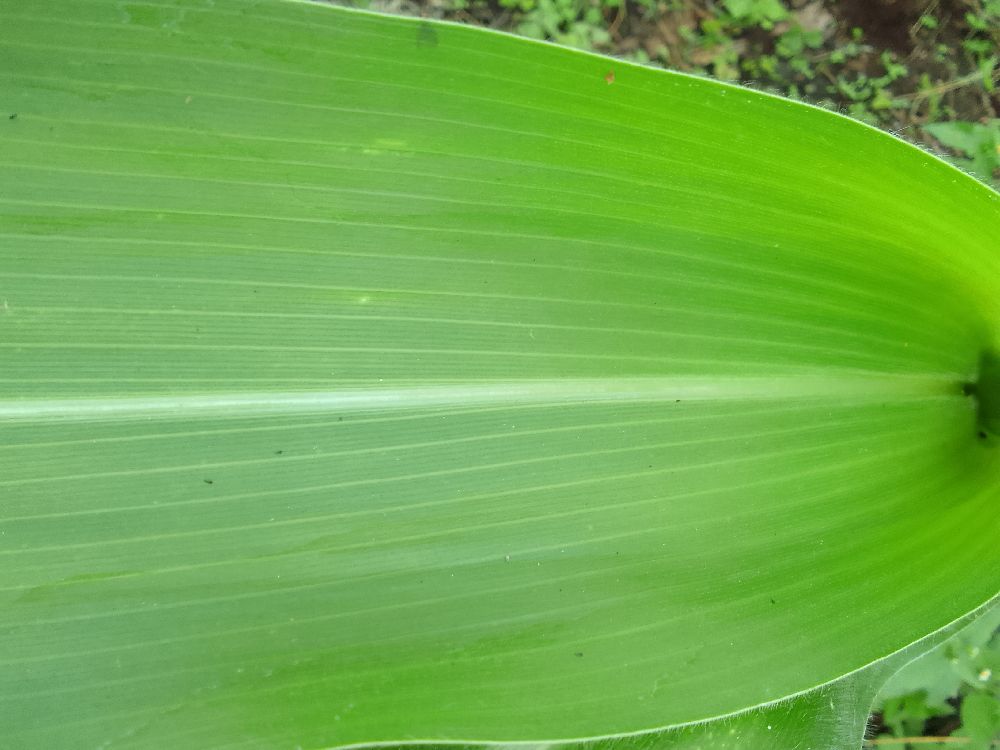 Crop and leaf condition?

maize, healthy
